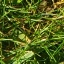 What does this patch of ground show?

grass
